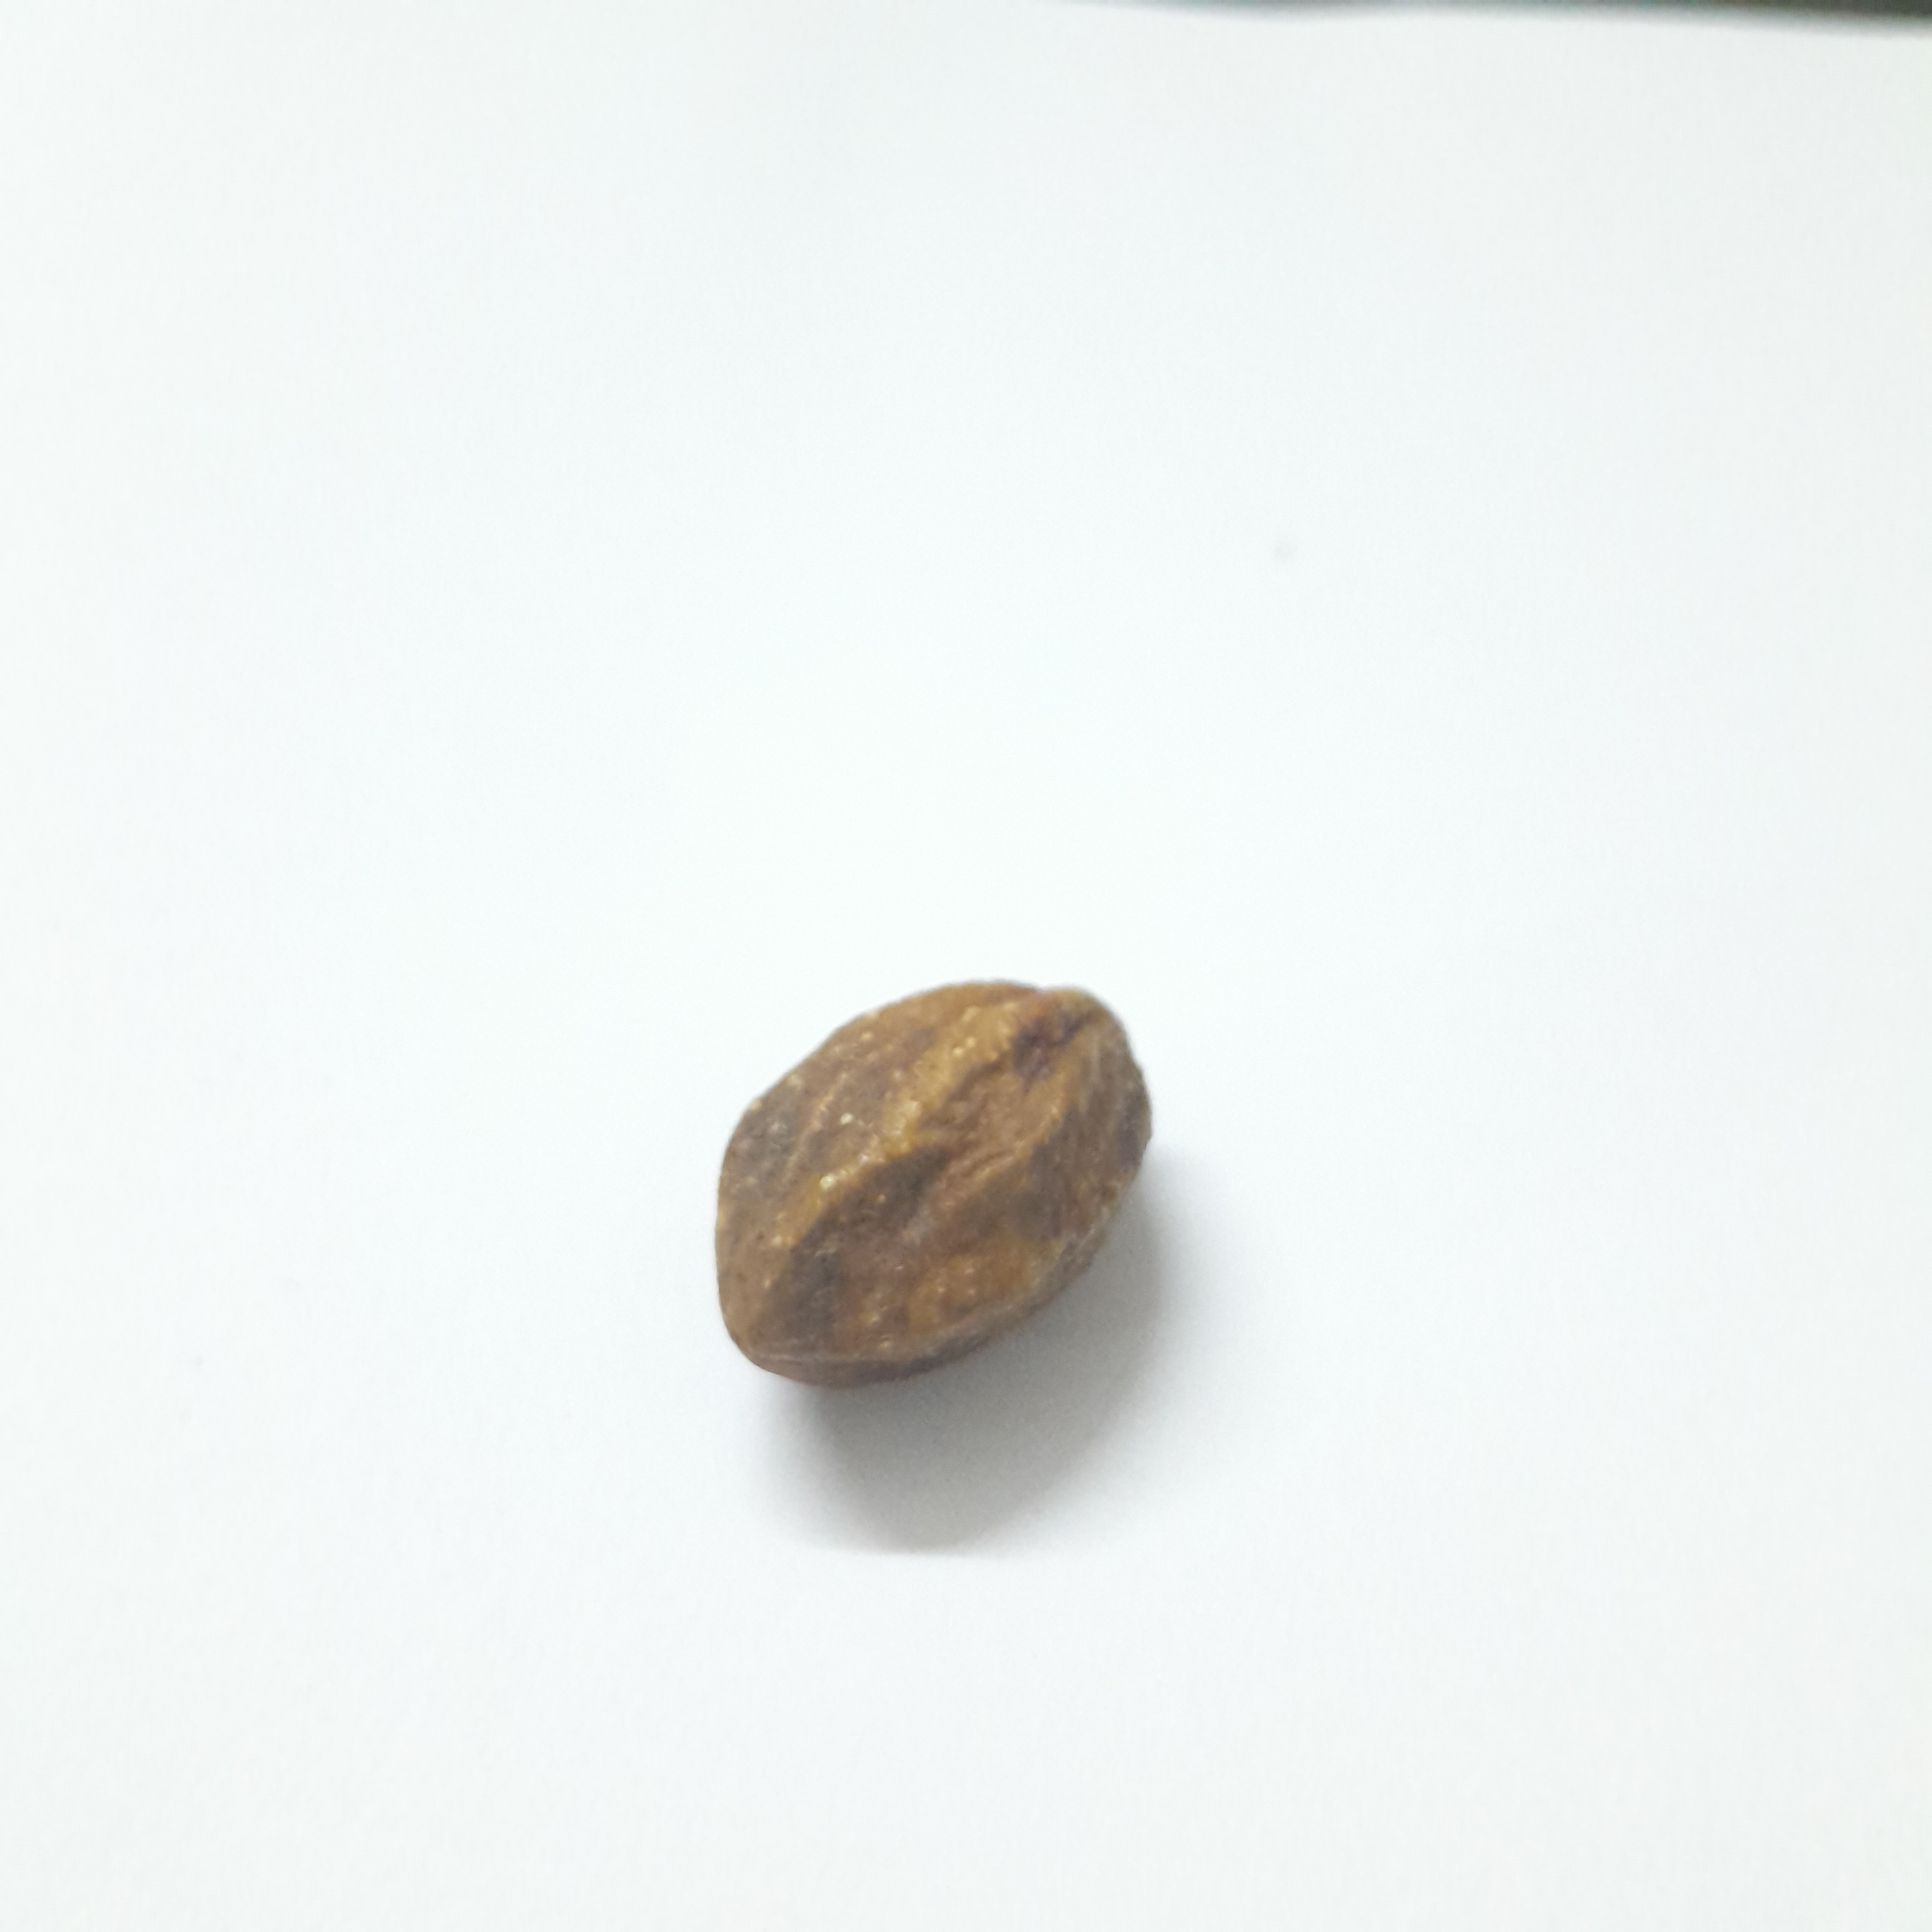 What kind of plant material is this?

hirdaa
